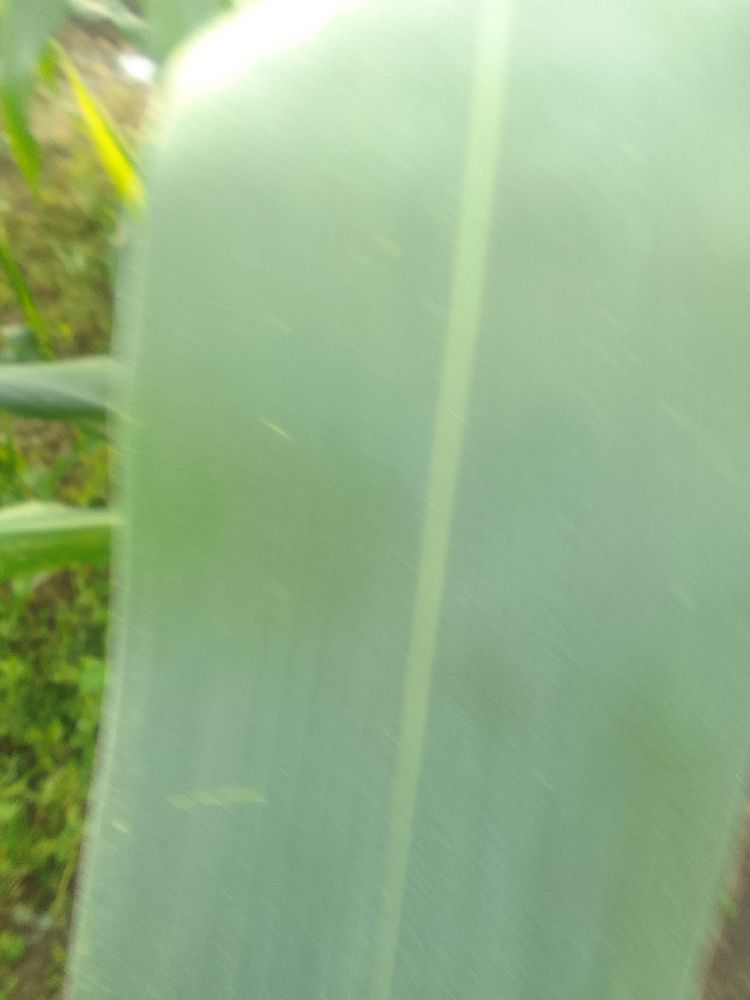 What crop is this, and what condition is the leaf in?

maize, healthy
